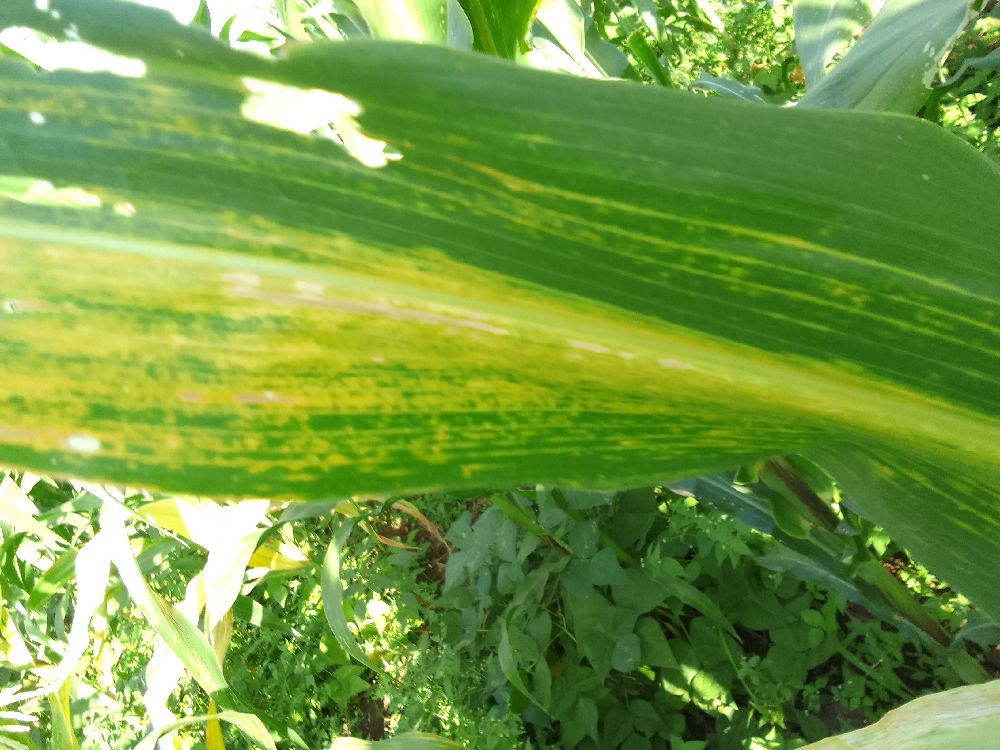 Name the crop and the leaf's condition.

maize, maize lethal necrosis
